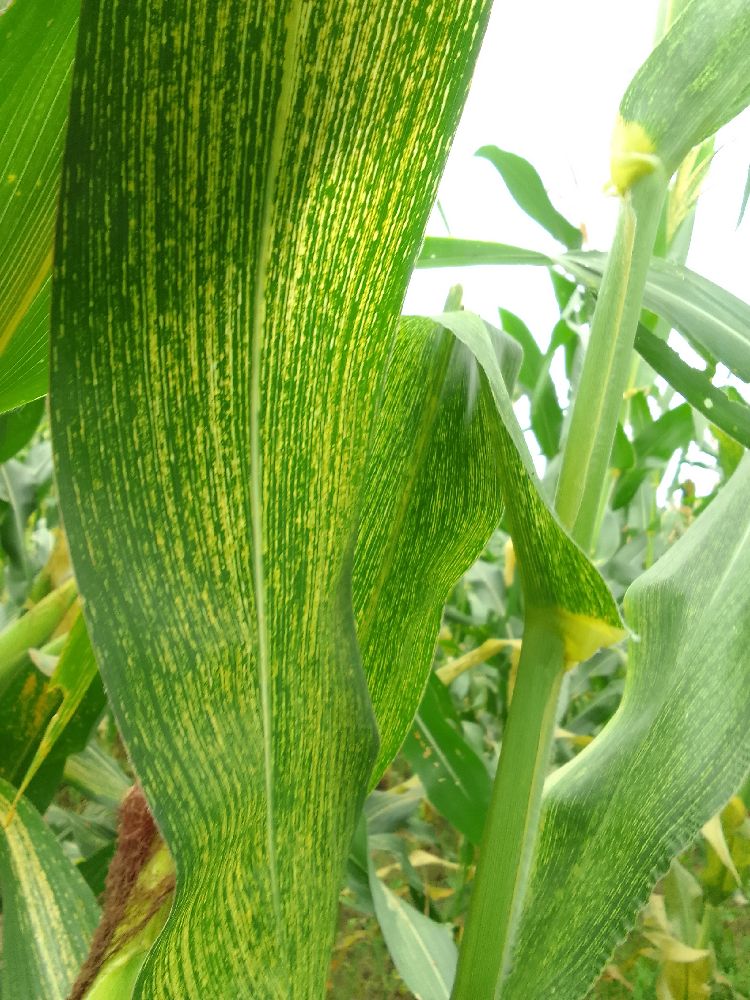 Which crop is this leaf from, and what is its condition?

maize, maize streak virus
